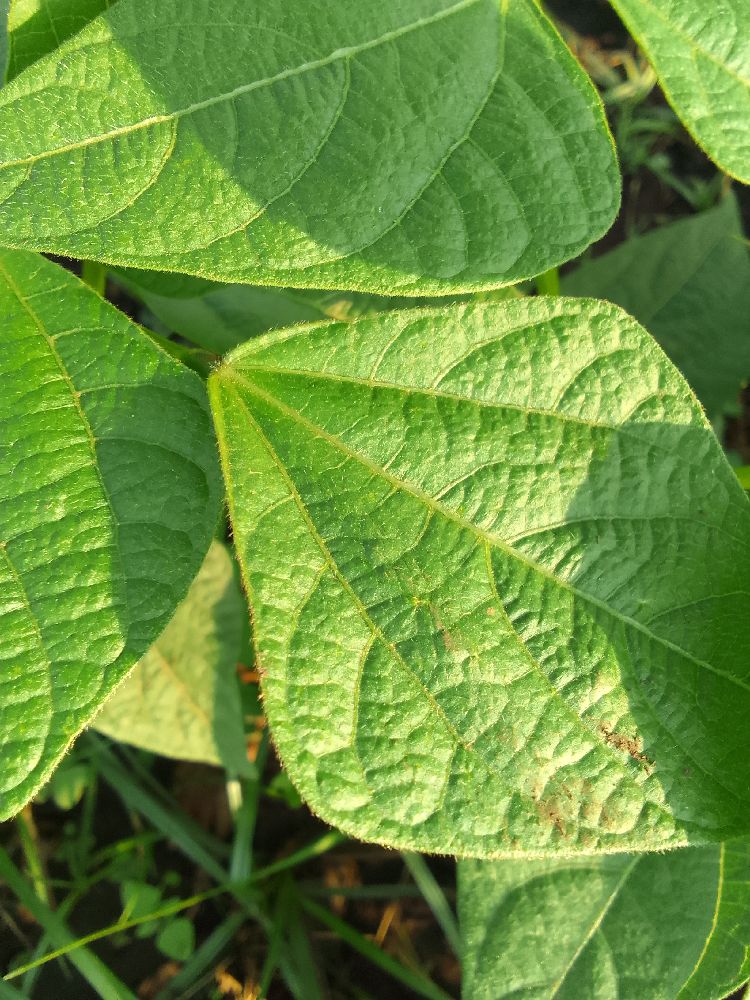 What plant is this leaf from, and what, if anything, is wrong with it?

common bean, healthy
